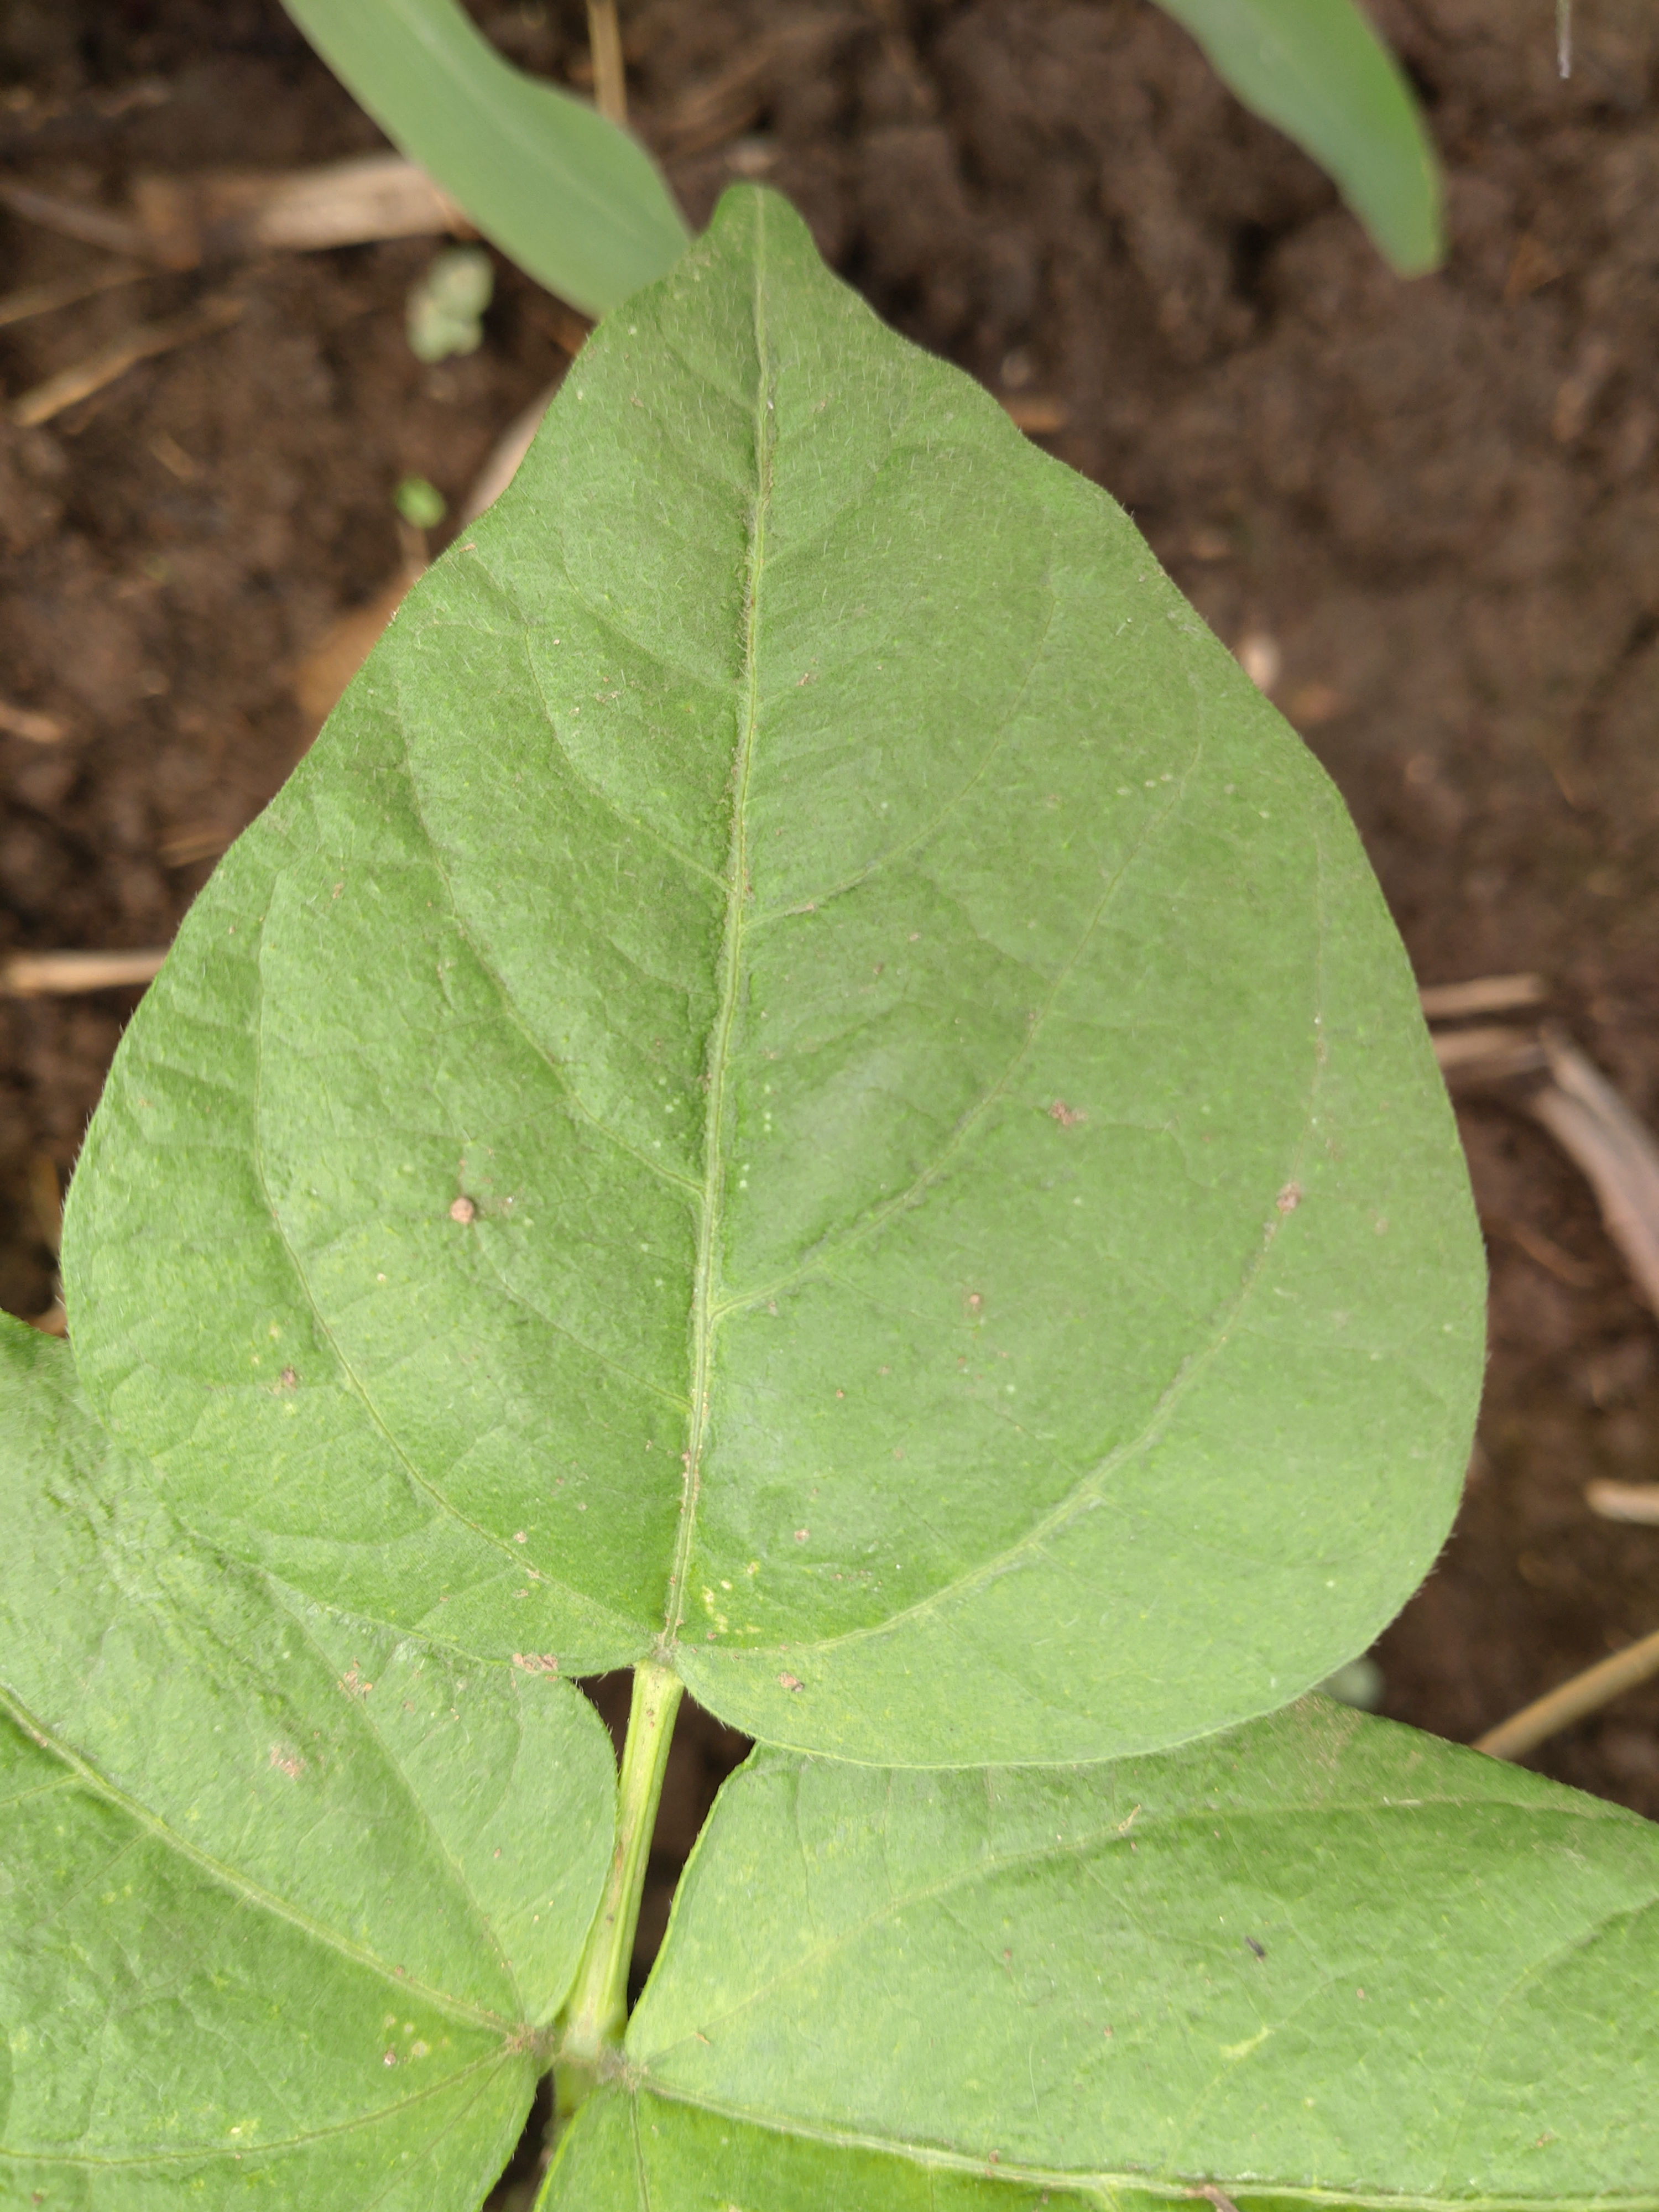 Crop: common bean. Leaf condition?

healthy
